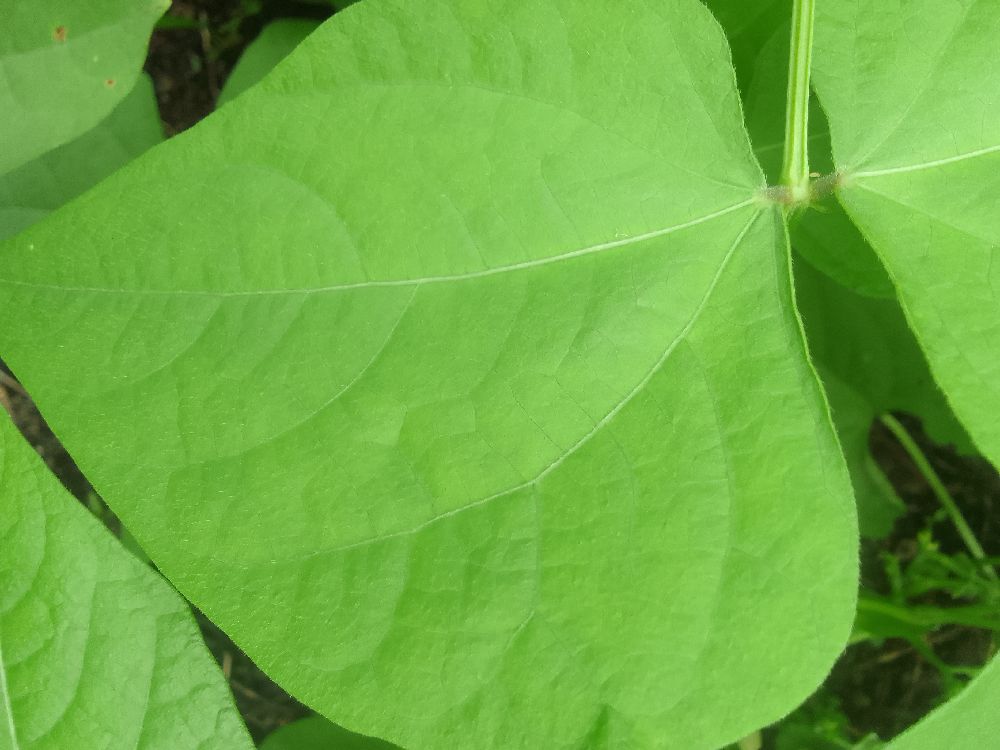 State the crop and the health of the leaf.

common bean, healthy
